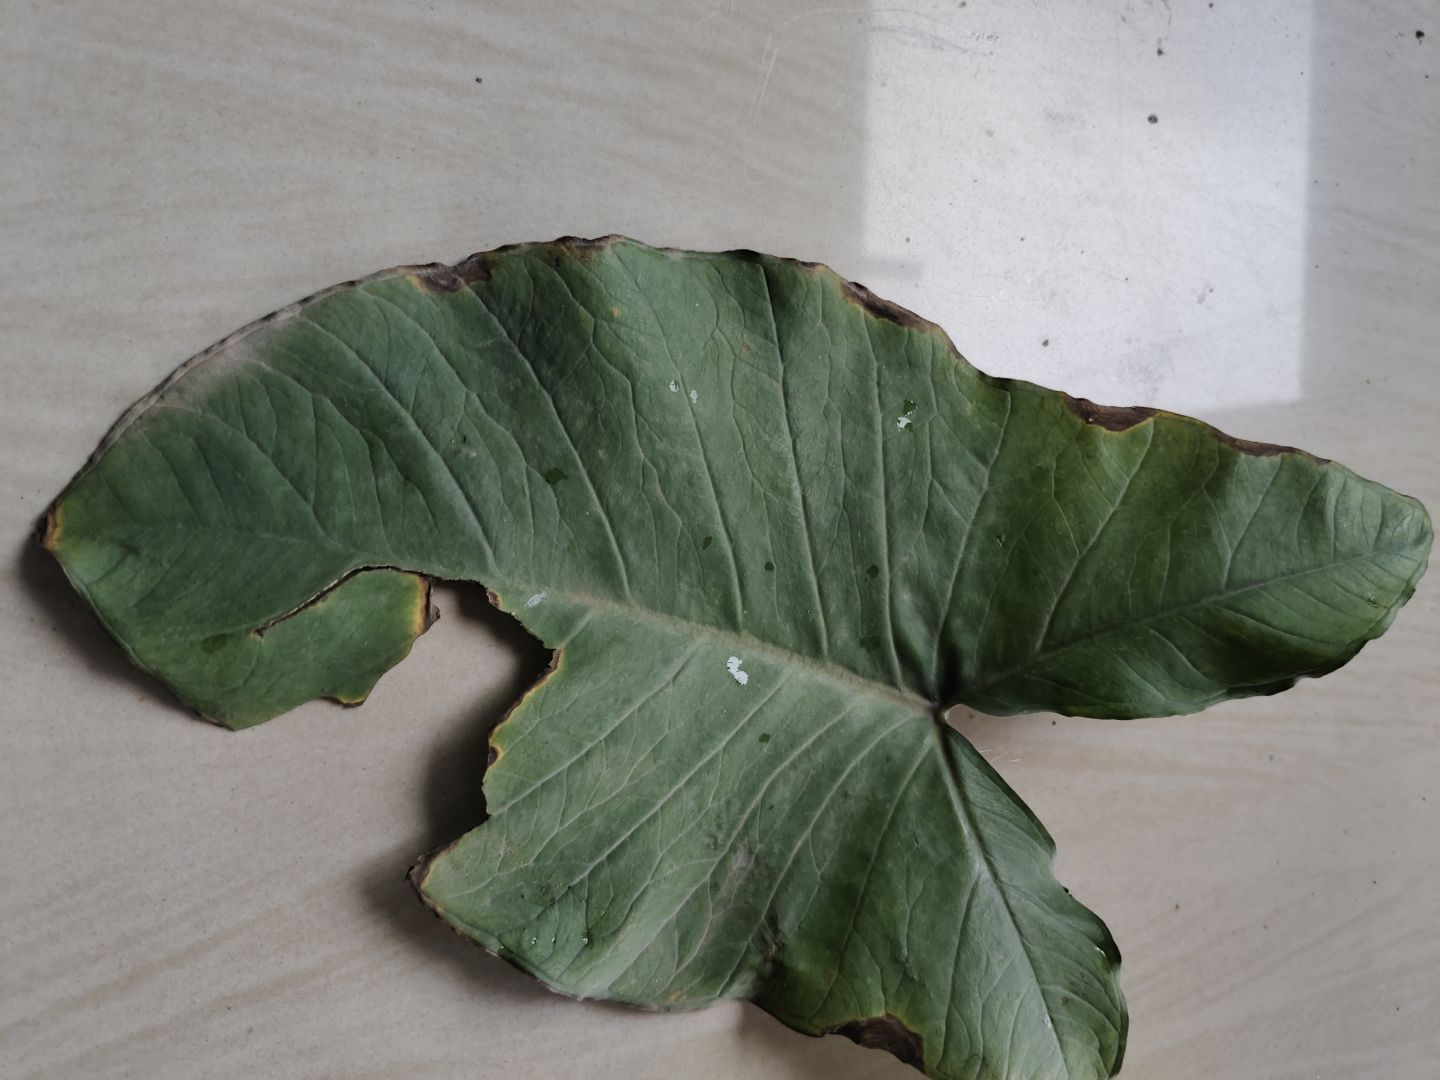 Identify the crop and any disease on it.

taro, leaf blight
